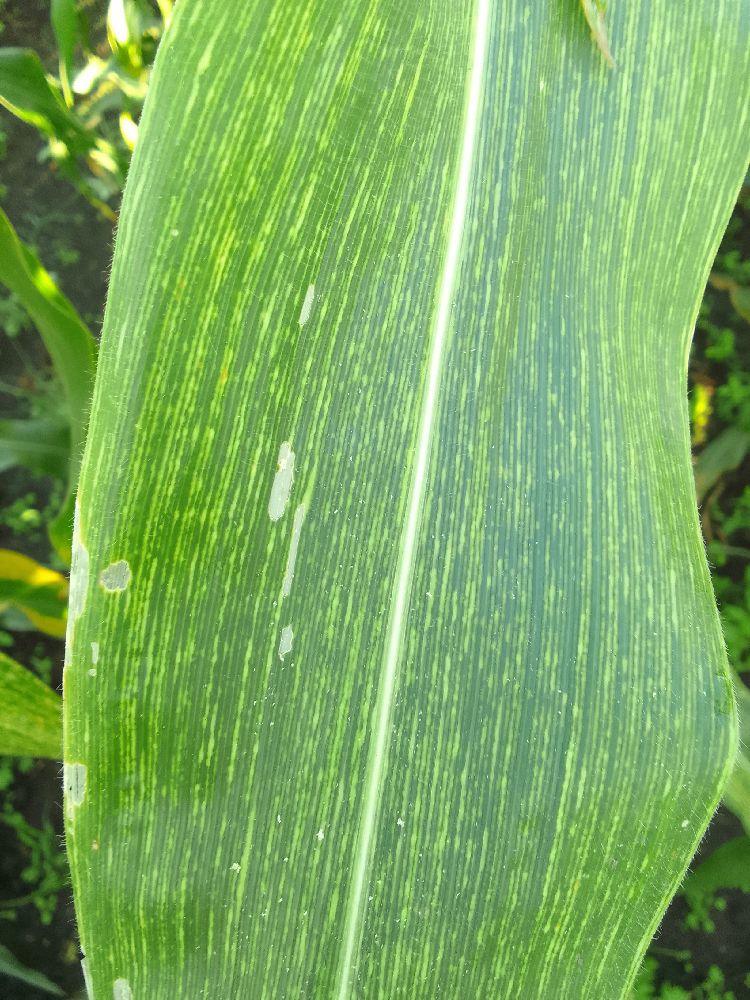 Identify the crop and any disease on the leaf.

maize, maize streak virus
